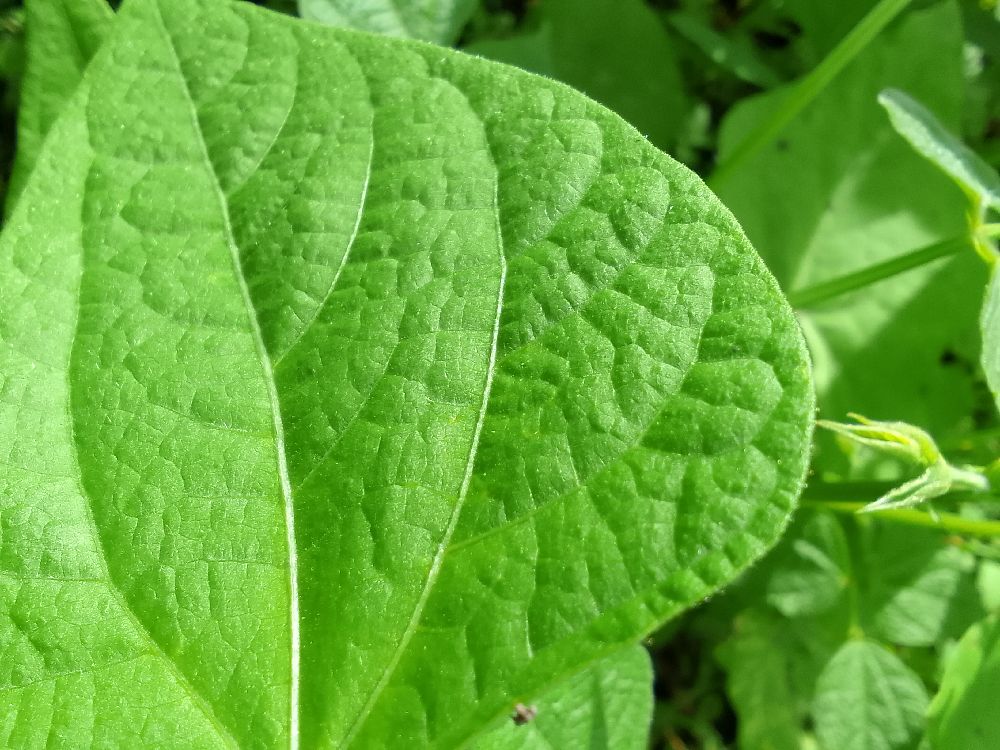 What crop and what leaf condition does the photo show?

common bean, healthy
